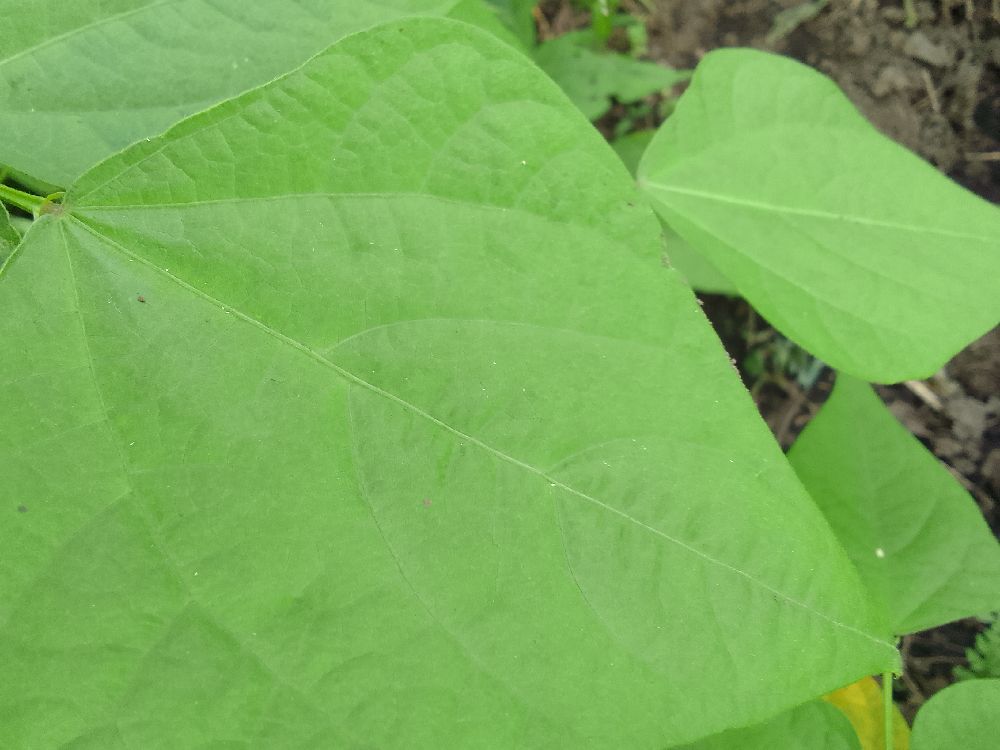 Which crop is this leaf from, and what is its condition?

common bean, healthy
